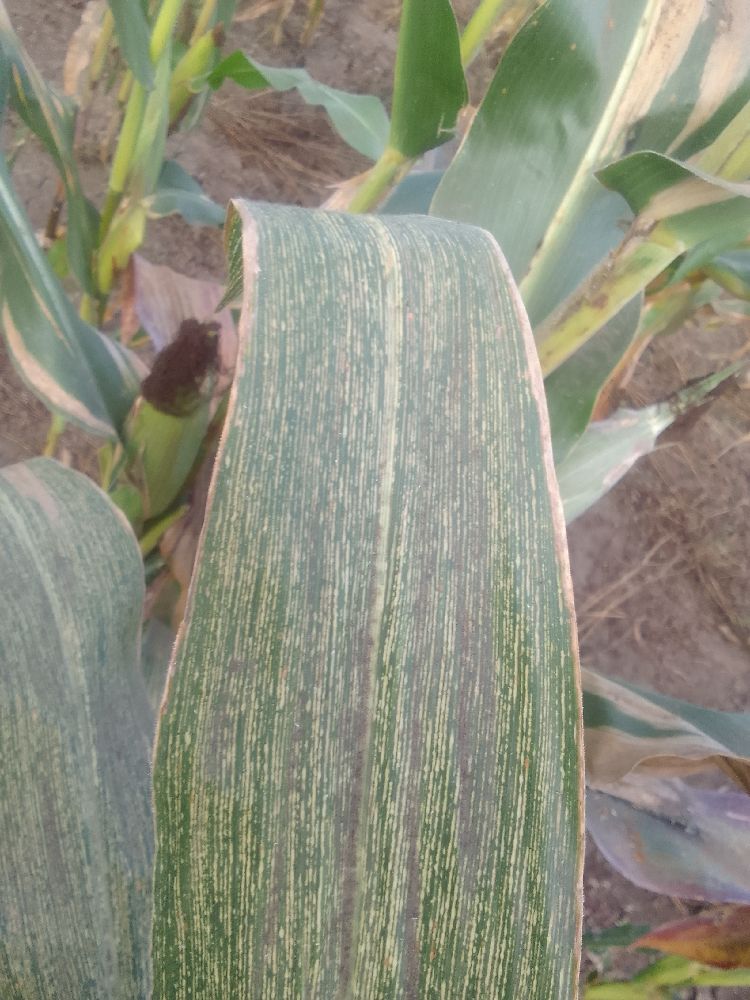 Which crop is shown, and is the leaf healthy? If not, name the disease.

maize, maize streak virus
